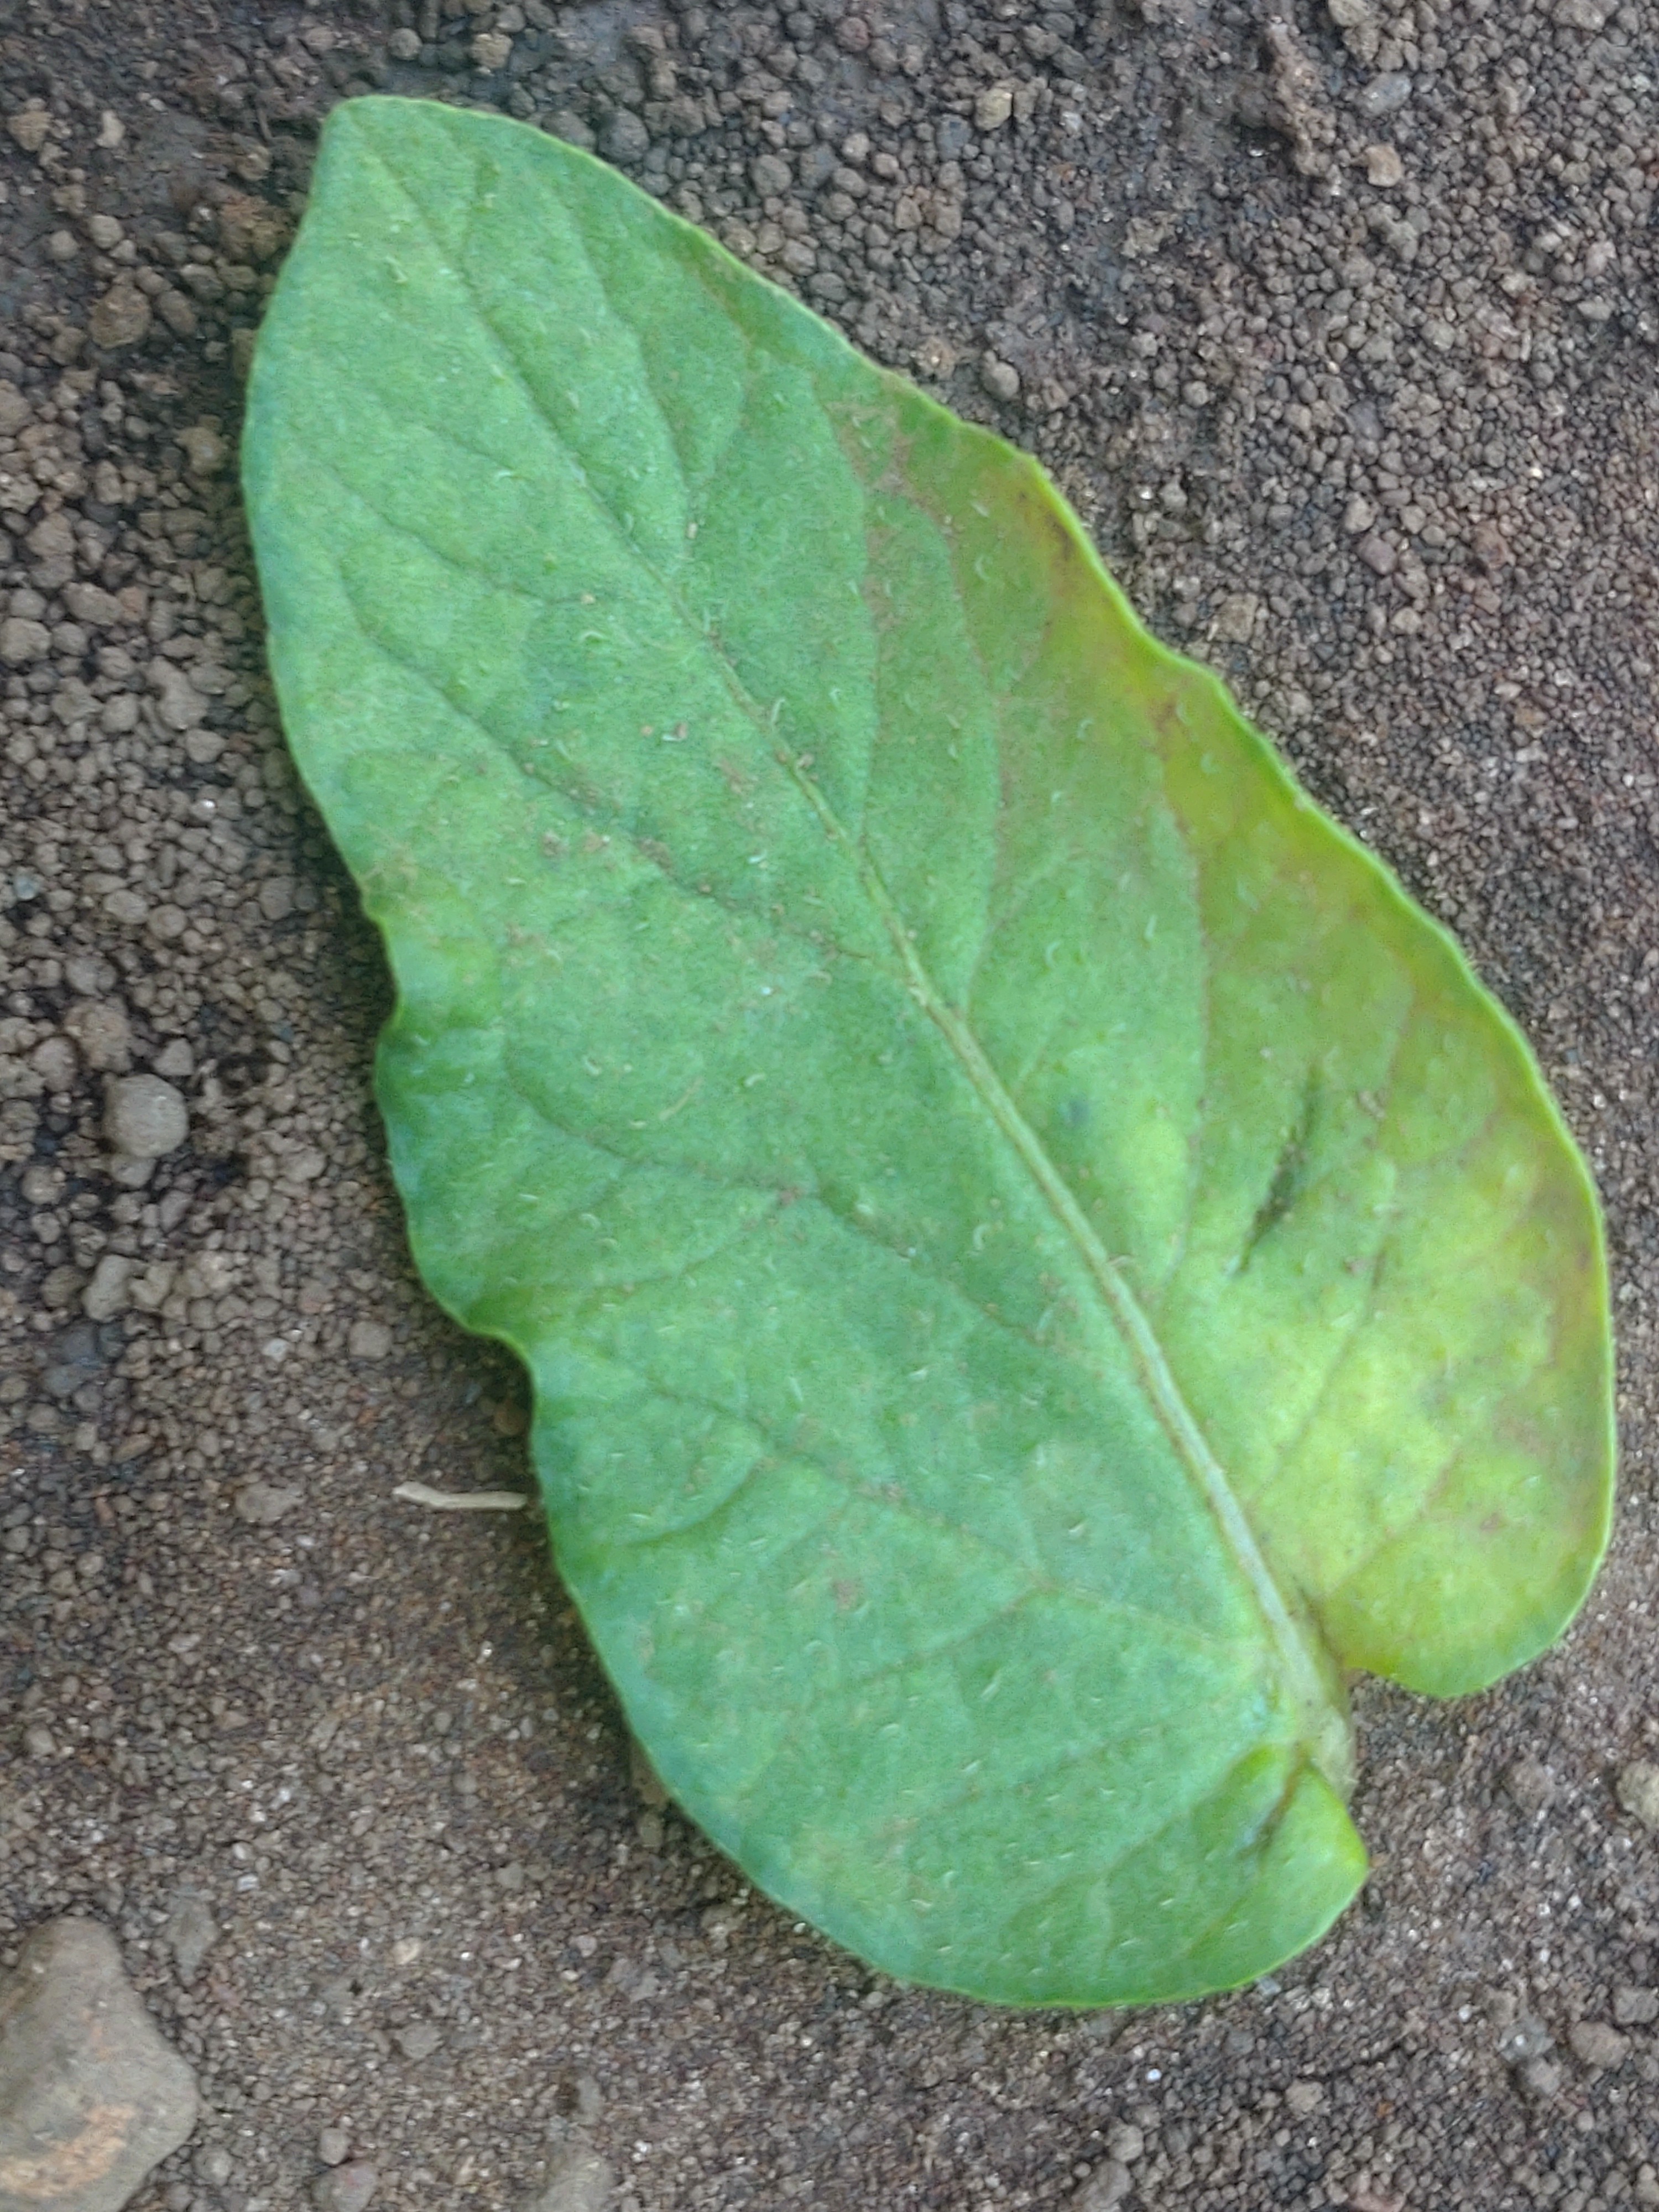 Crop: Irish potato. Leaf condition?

late blight
